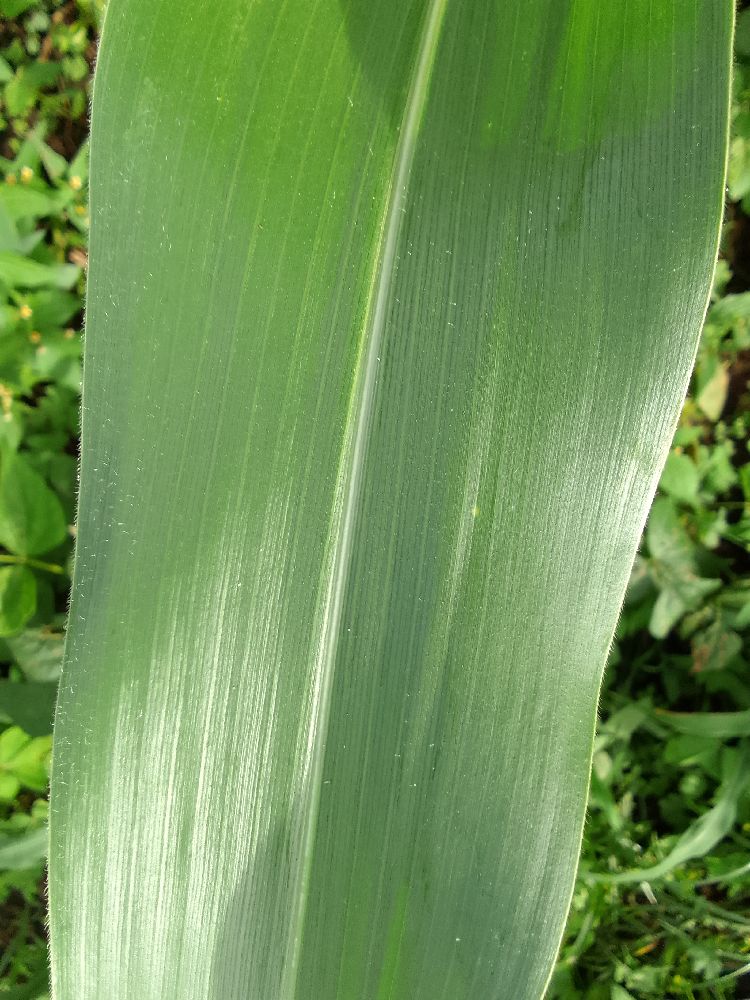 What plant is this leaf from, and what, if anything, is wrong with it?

maize, healthy
